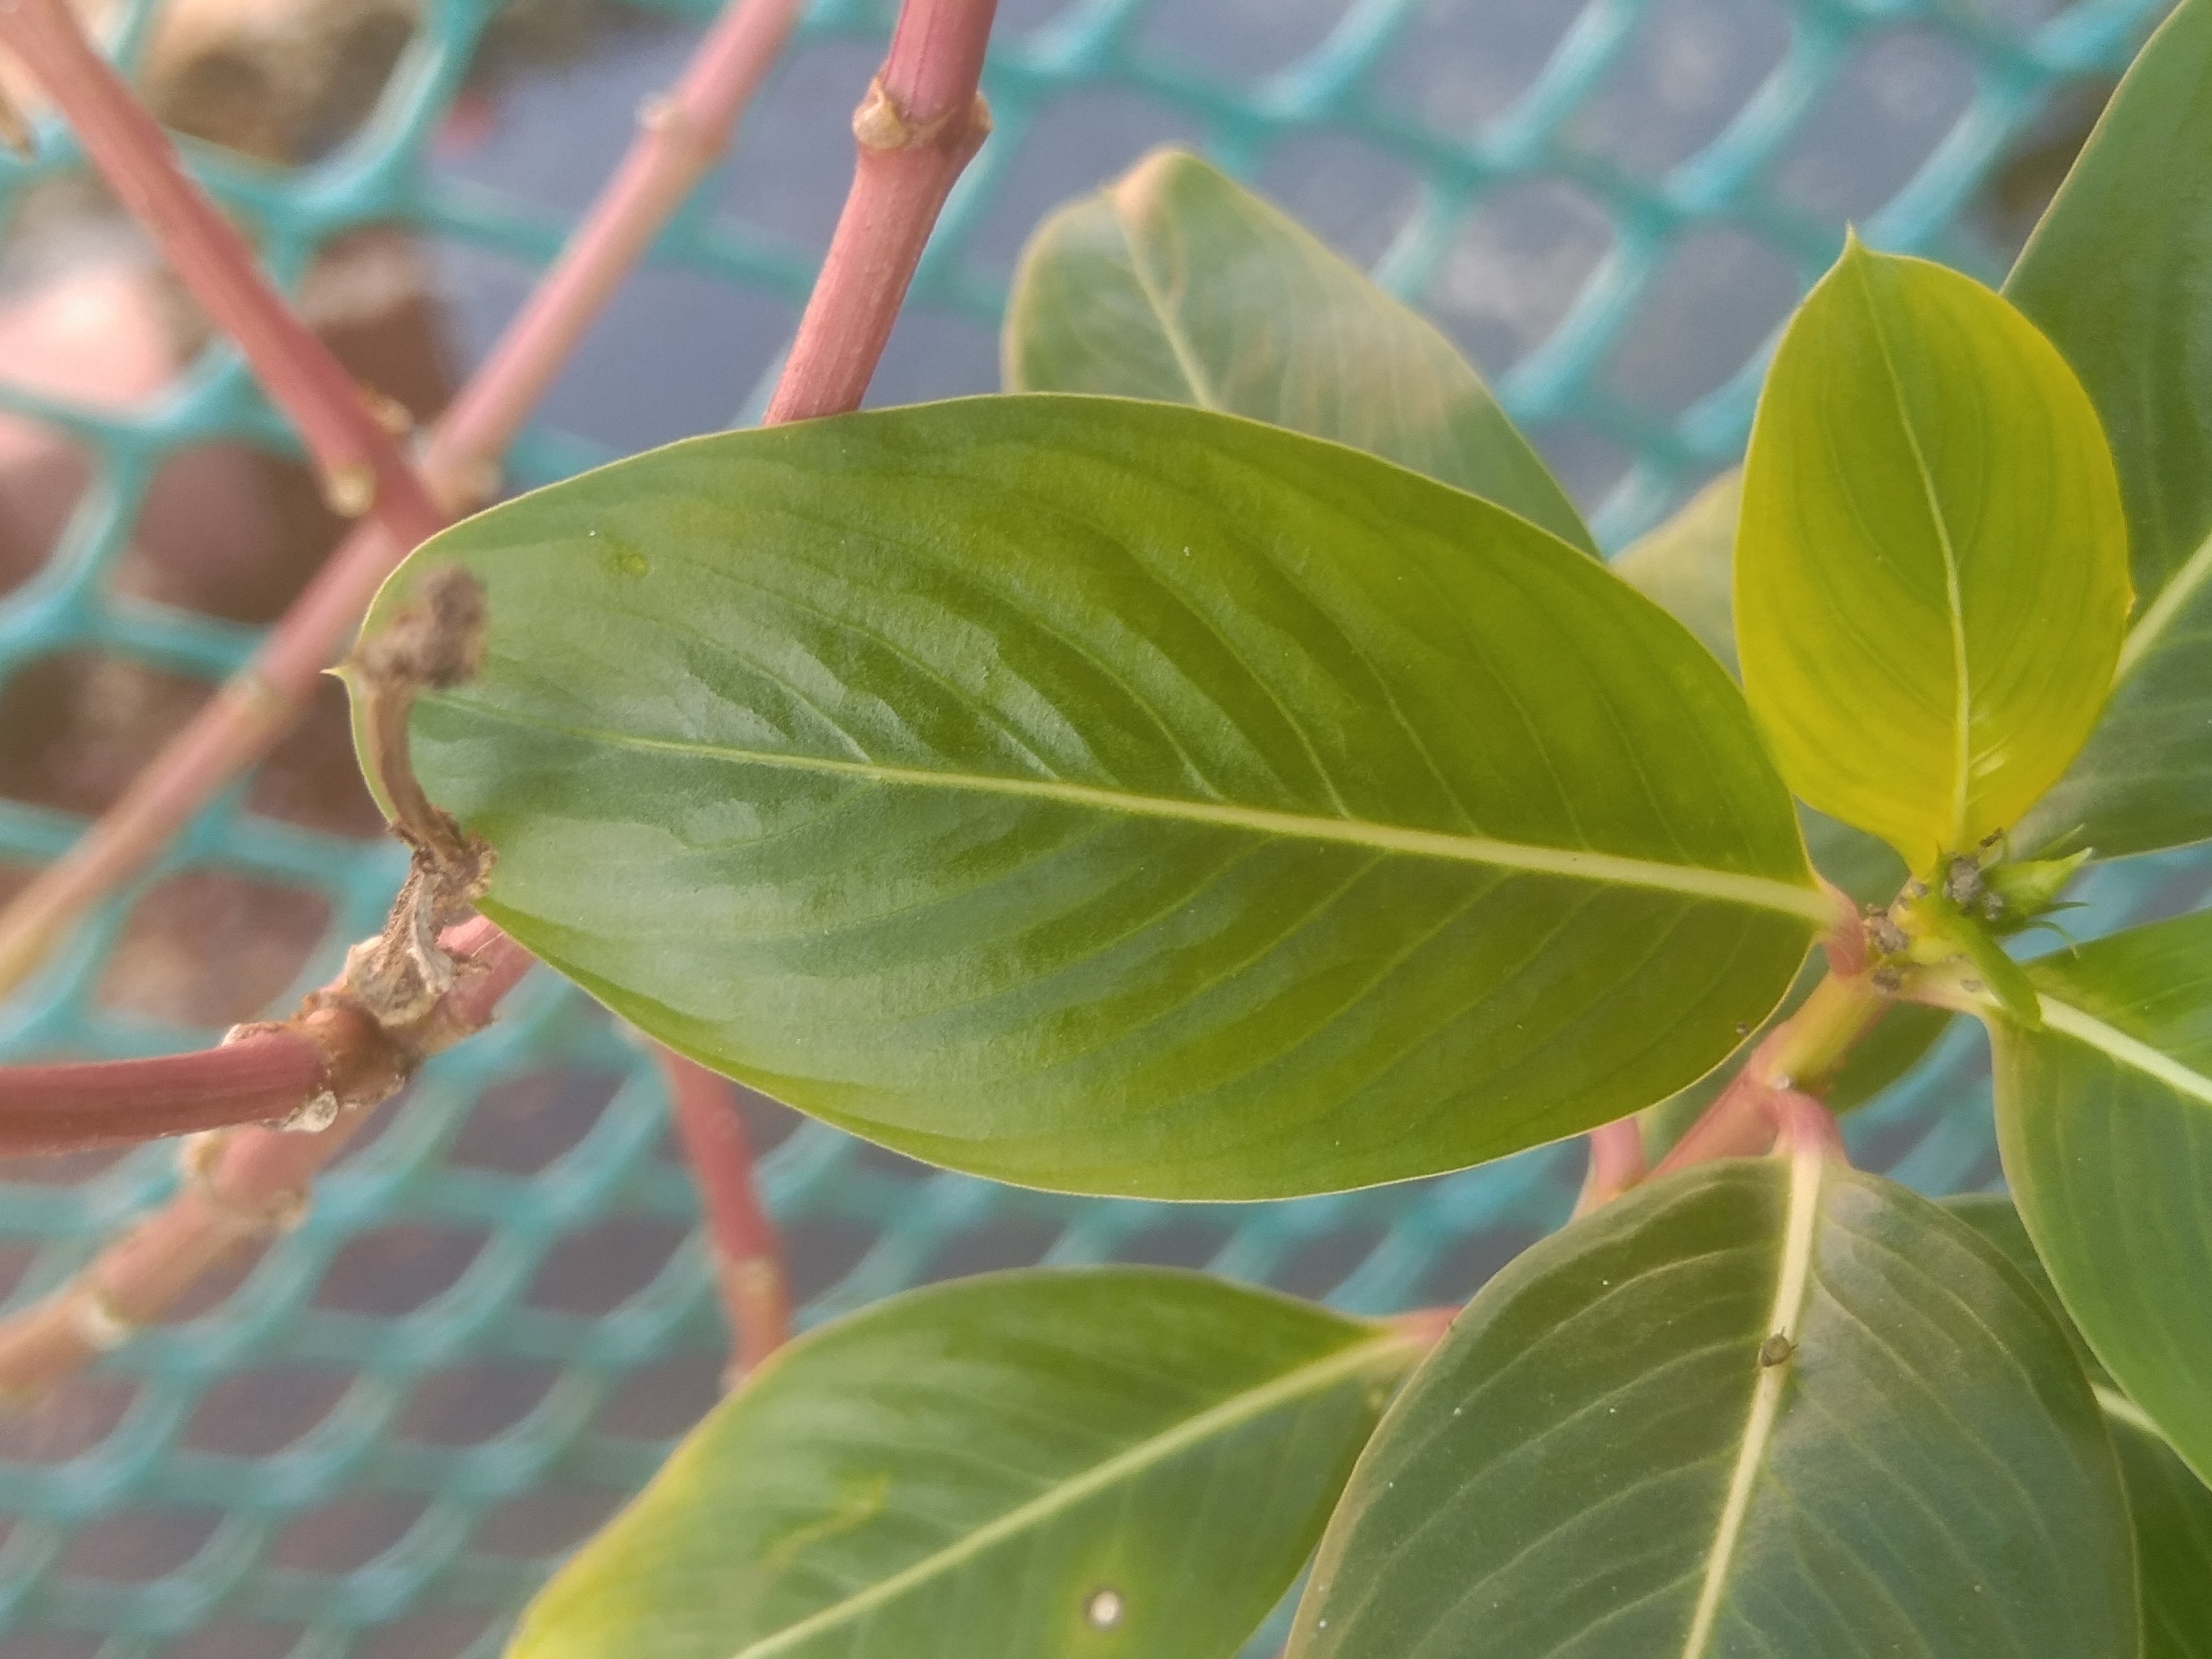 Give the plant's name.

rose periwinkle
